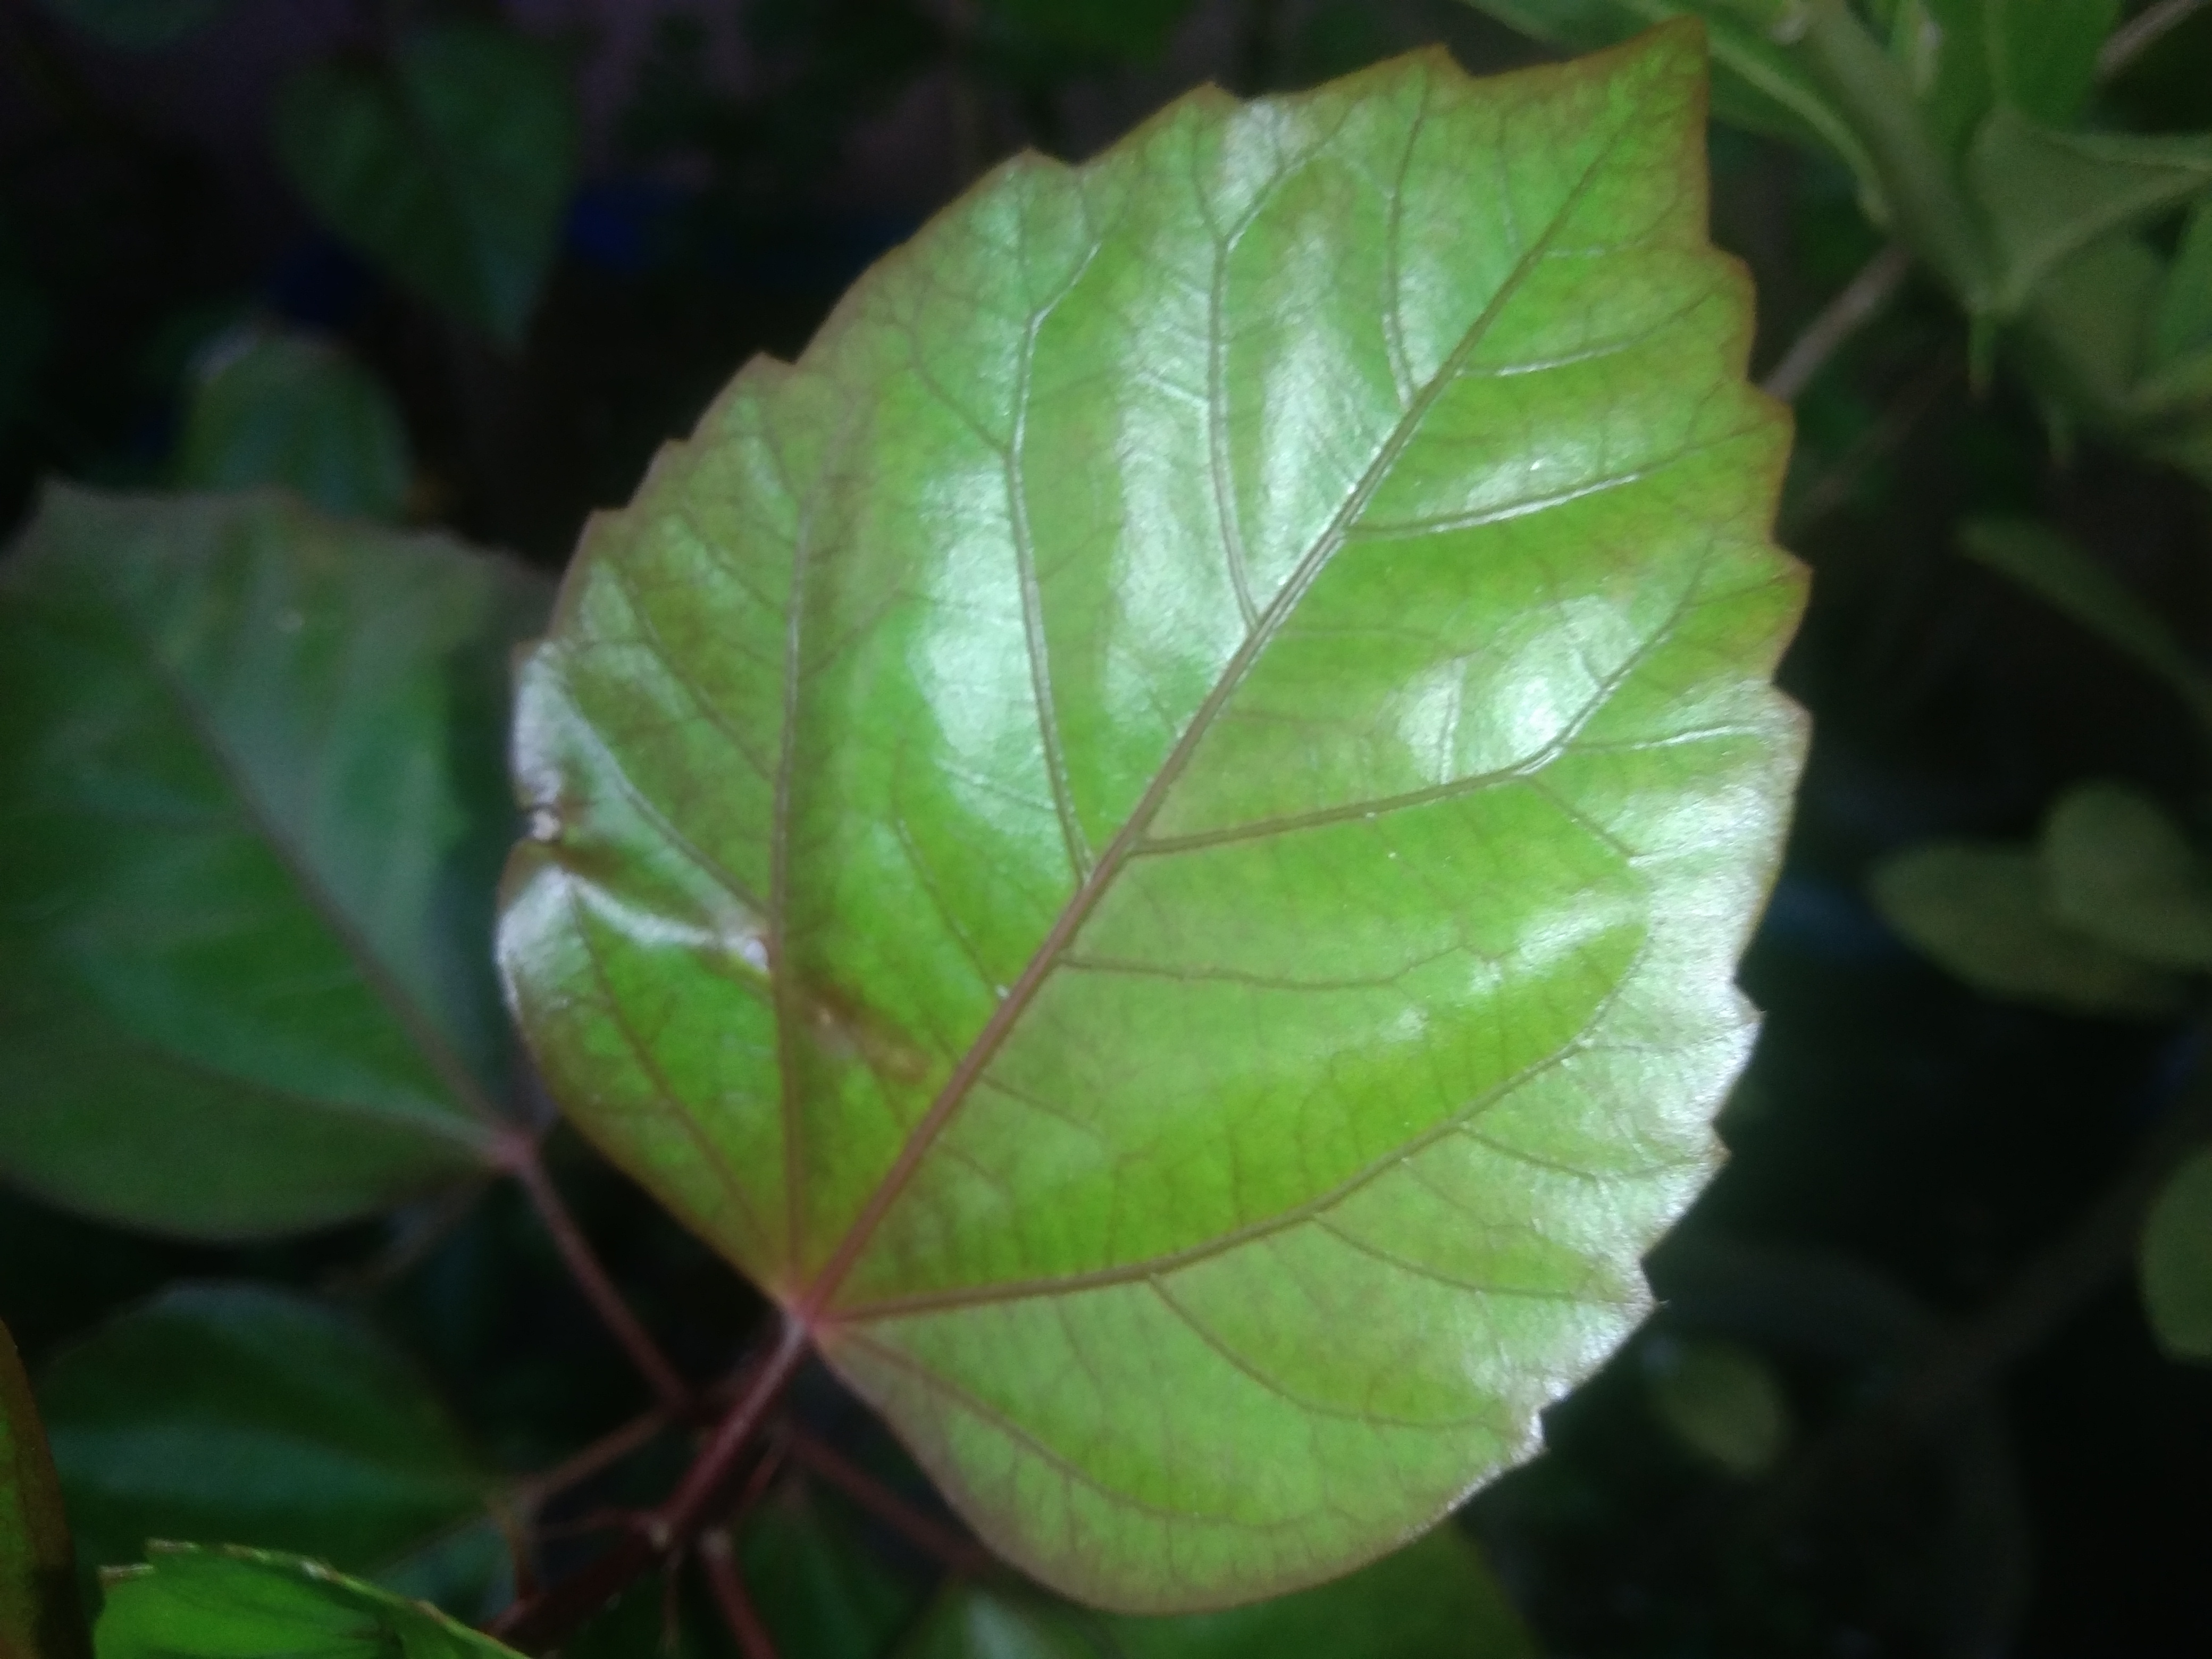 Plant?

hibiscus
